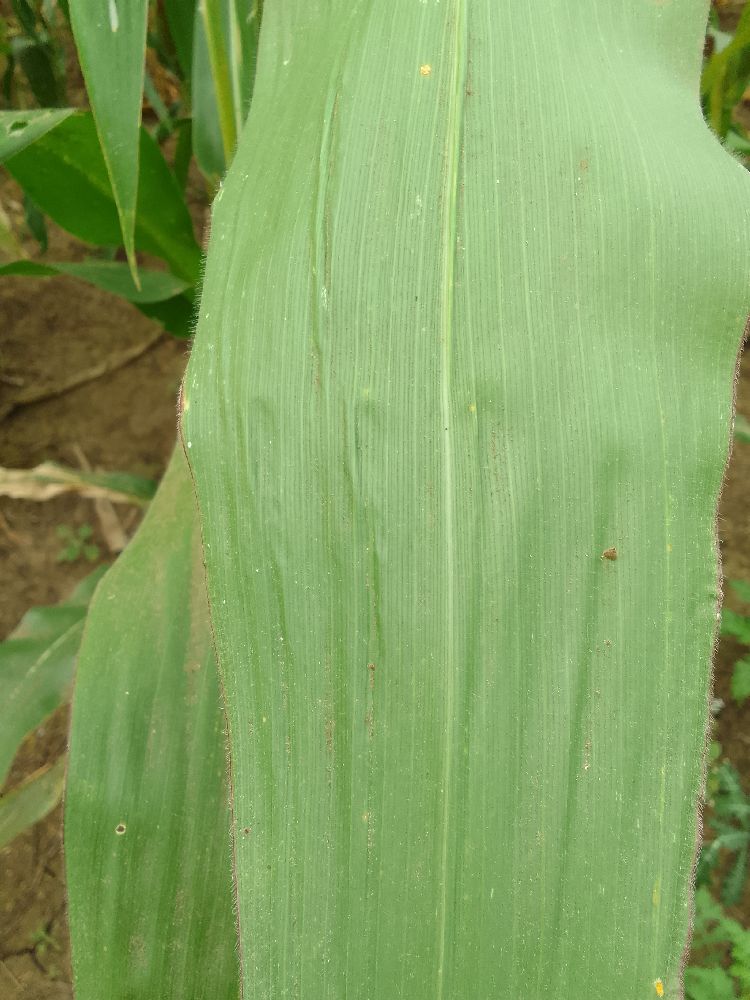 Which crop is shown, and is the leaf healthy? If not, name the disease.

maize, healthy
